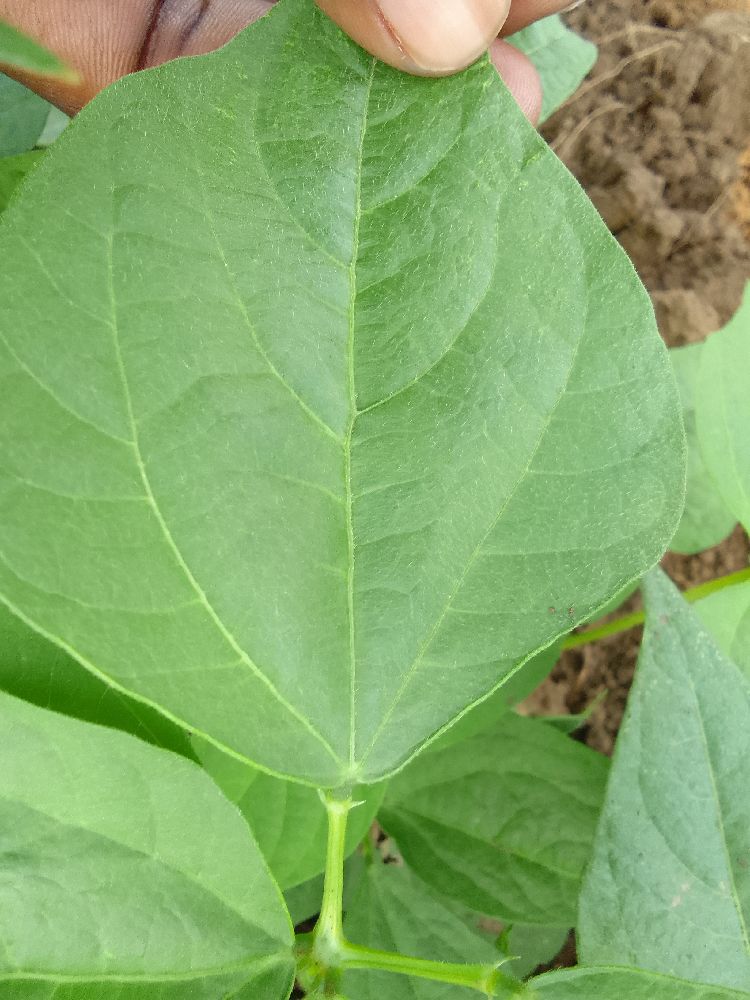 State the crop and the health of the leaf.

common bean, healthy
